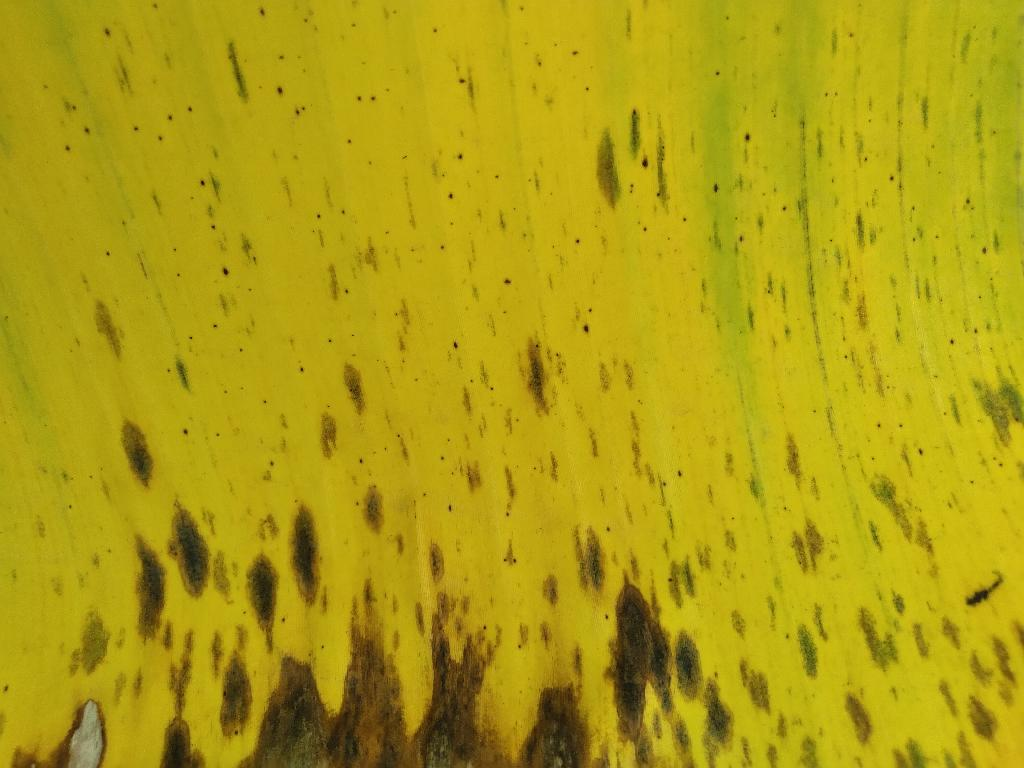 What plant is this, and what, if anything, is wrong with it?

banana, black sigatoka
